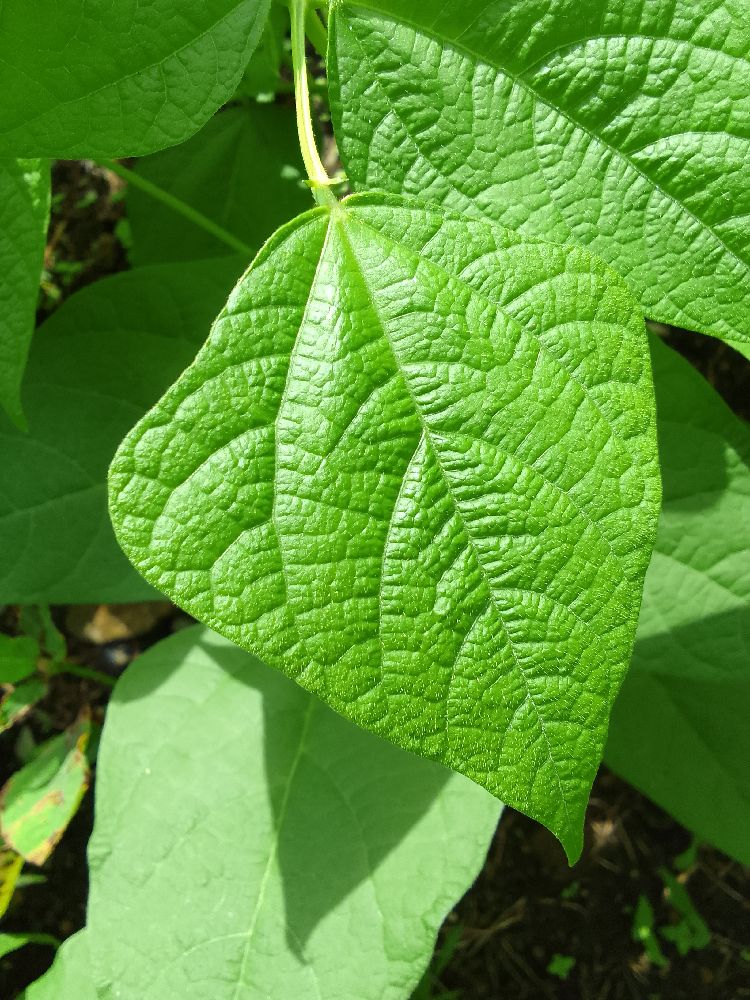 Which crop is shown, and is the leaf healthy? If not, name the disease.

common bean, healthy
